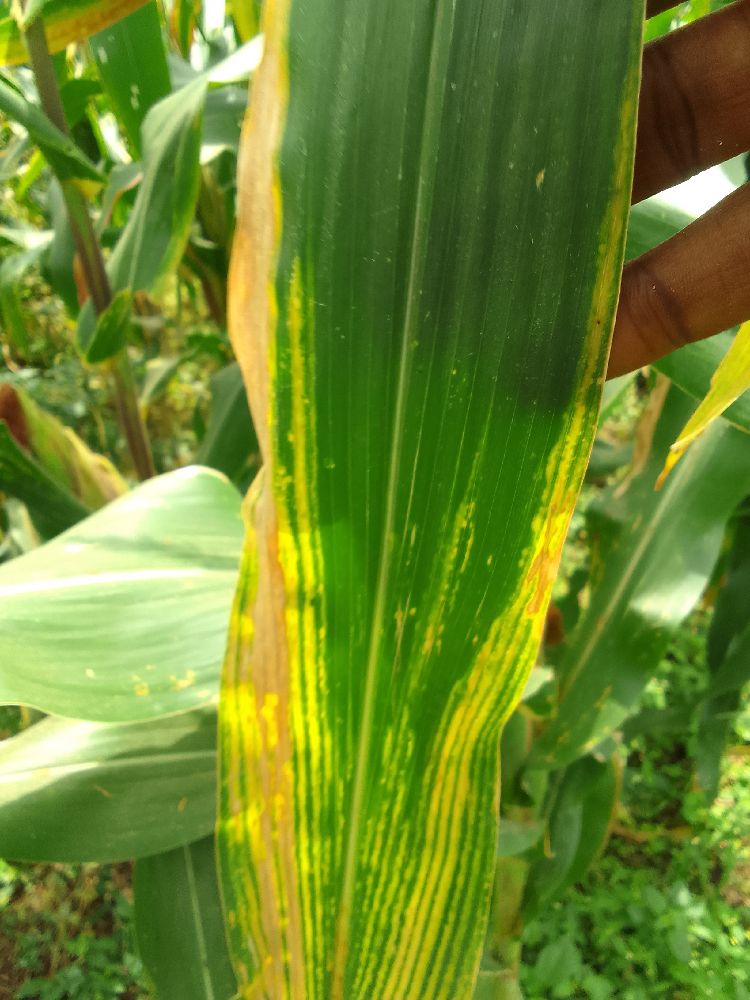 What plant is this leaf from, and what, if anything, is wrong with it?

maize, maize lethal necrosis
